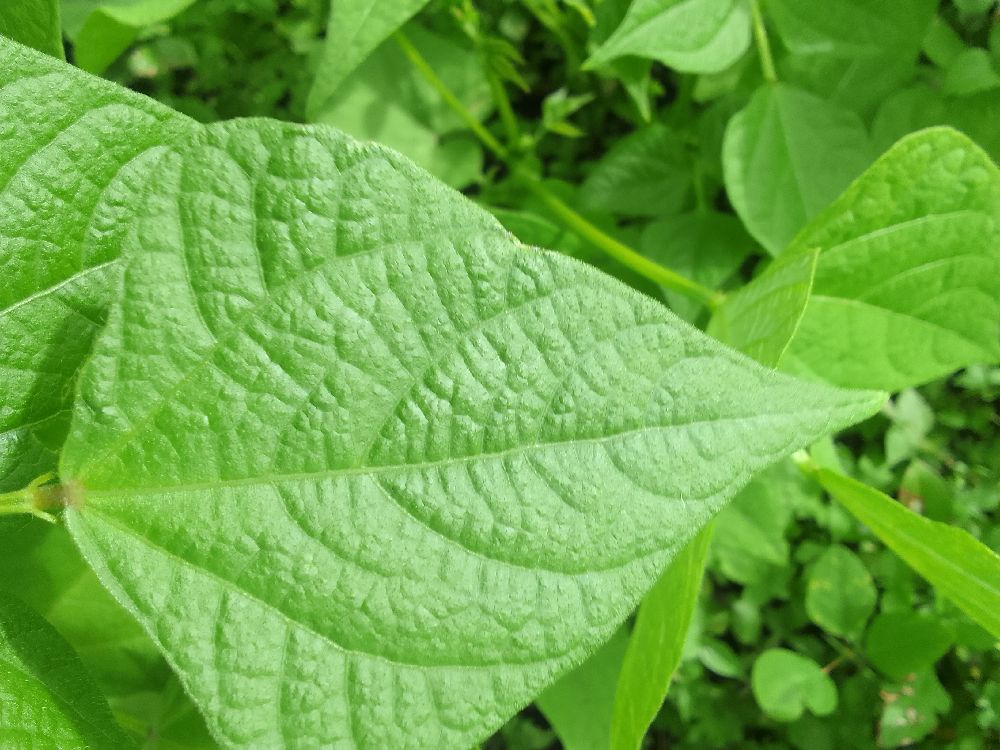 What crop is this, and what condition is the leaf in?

common bean, healthy
